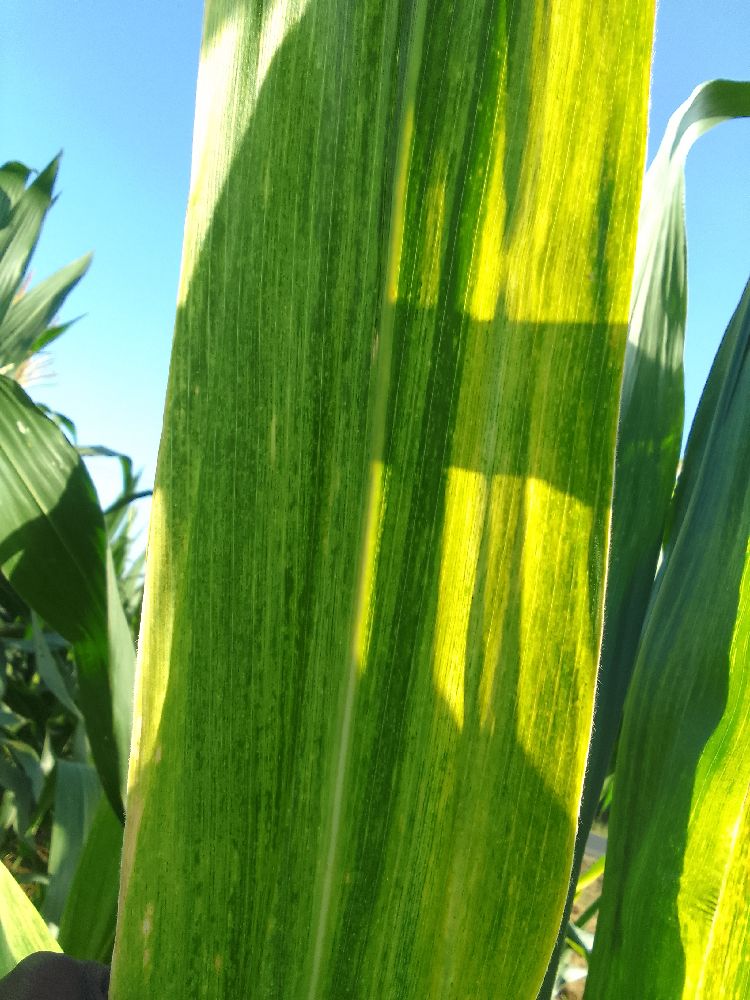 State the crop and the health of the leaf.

maize, maize lethal necrosis
